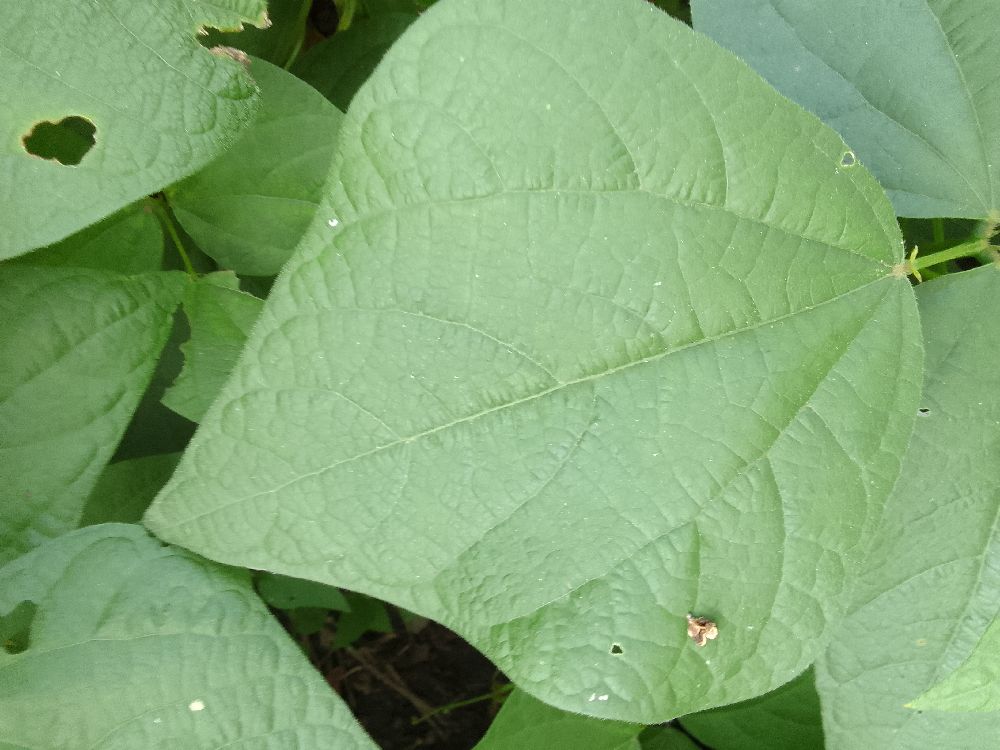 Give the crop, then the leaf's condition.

common bean, healthy
